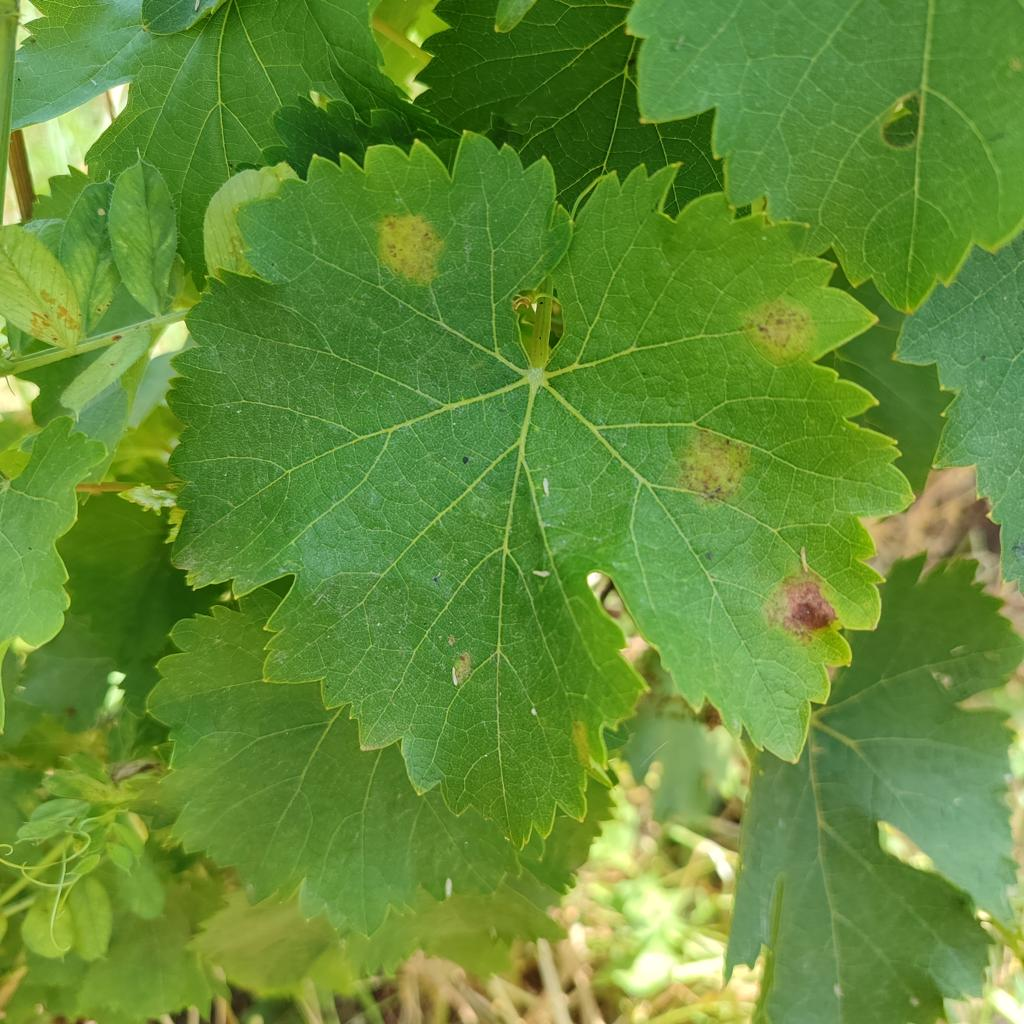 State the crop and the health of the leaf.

grapevine, downy mildew
